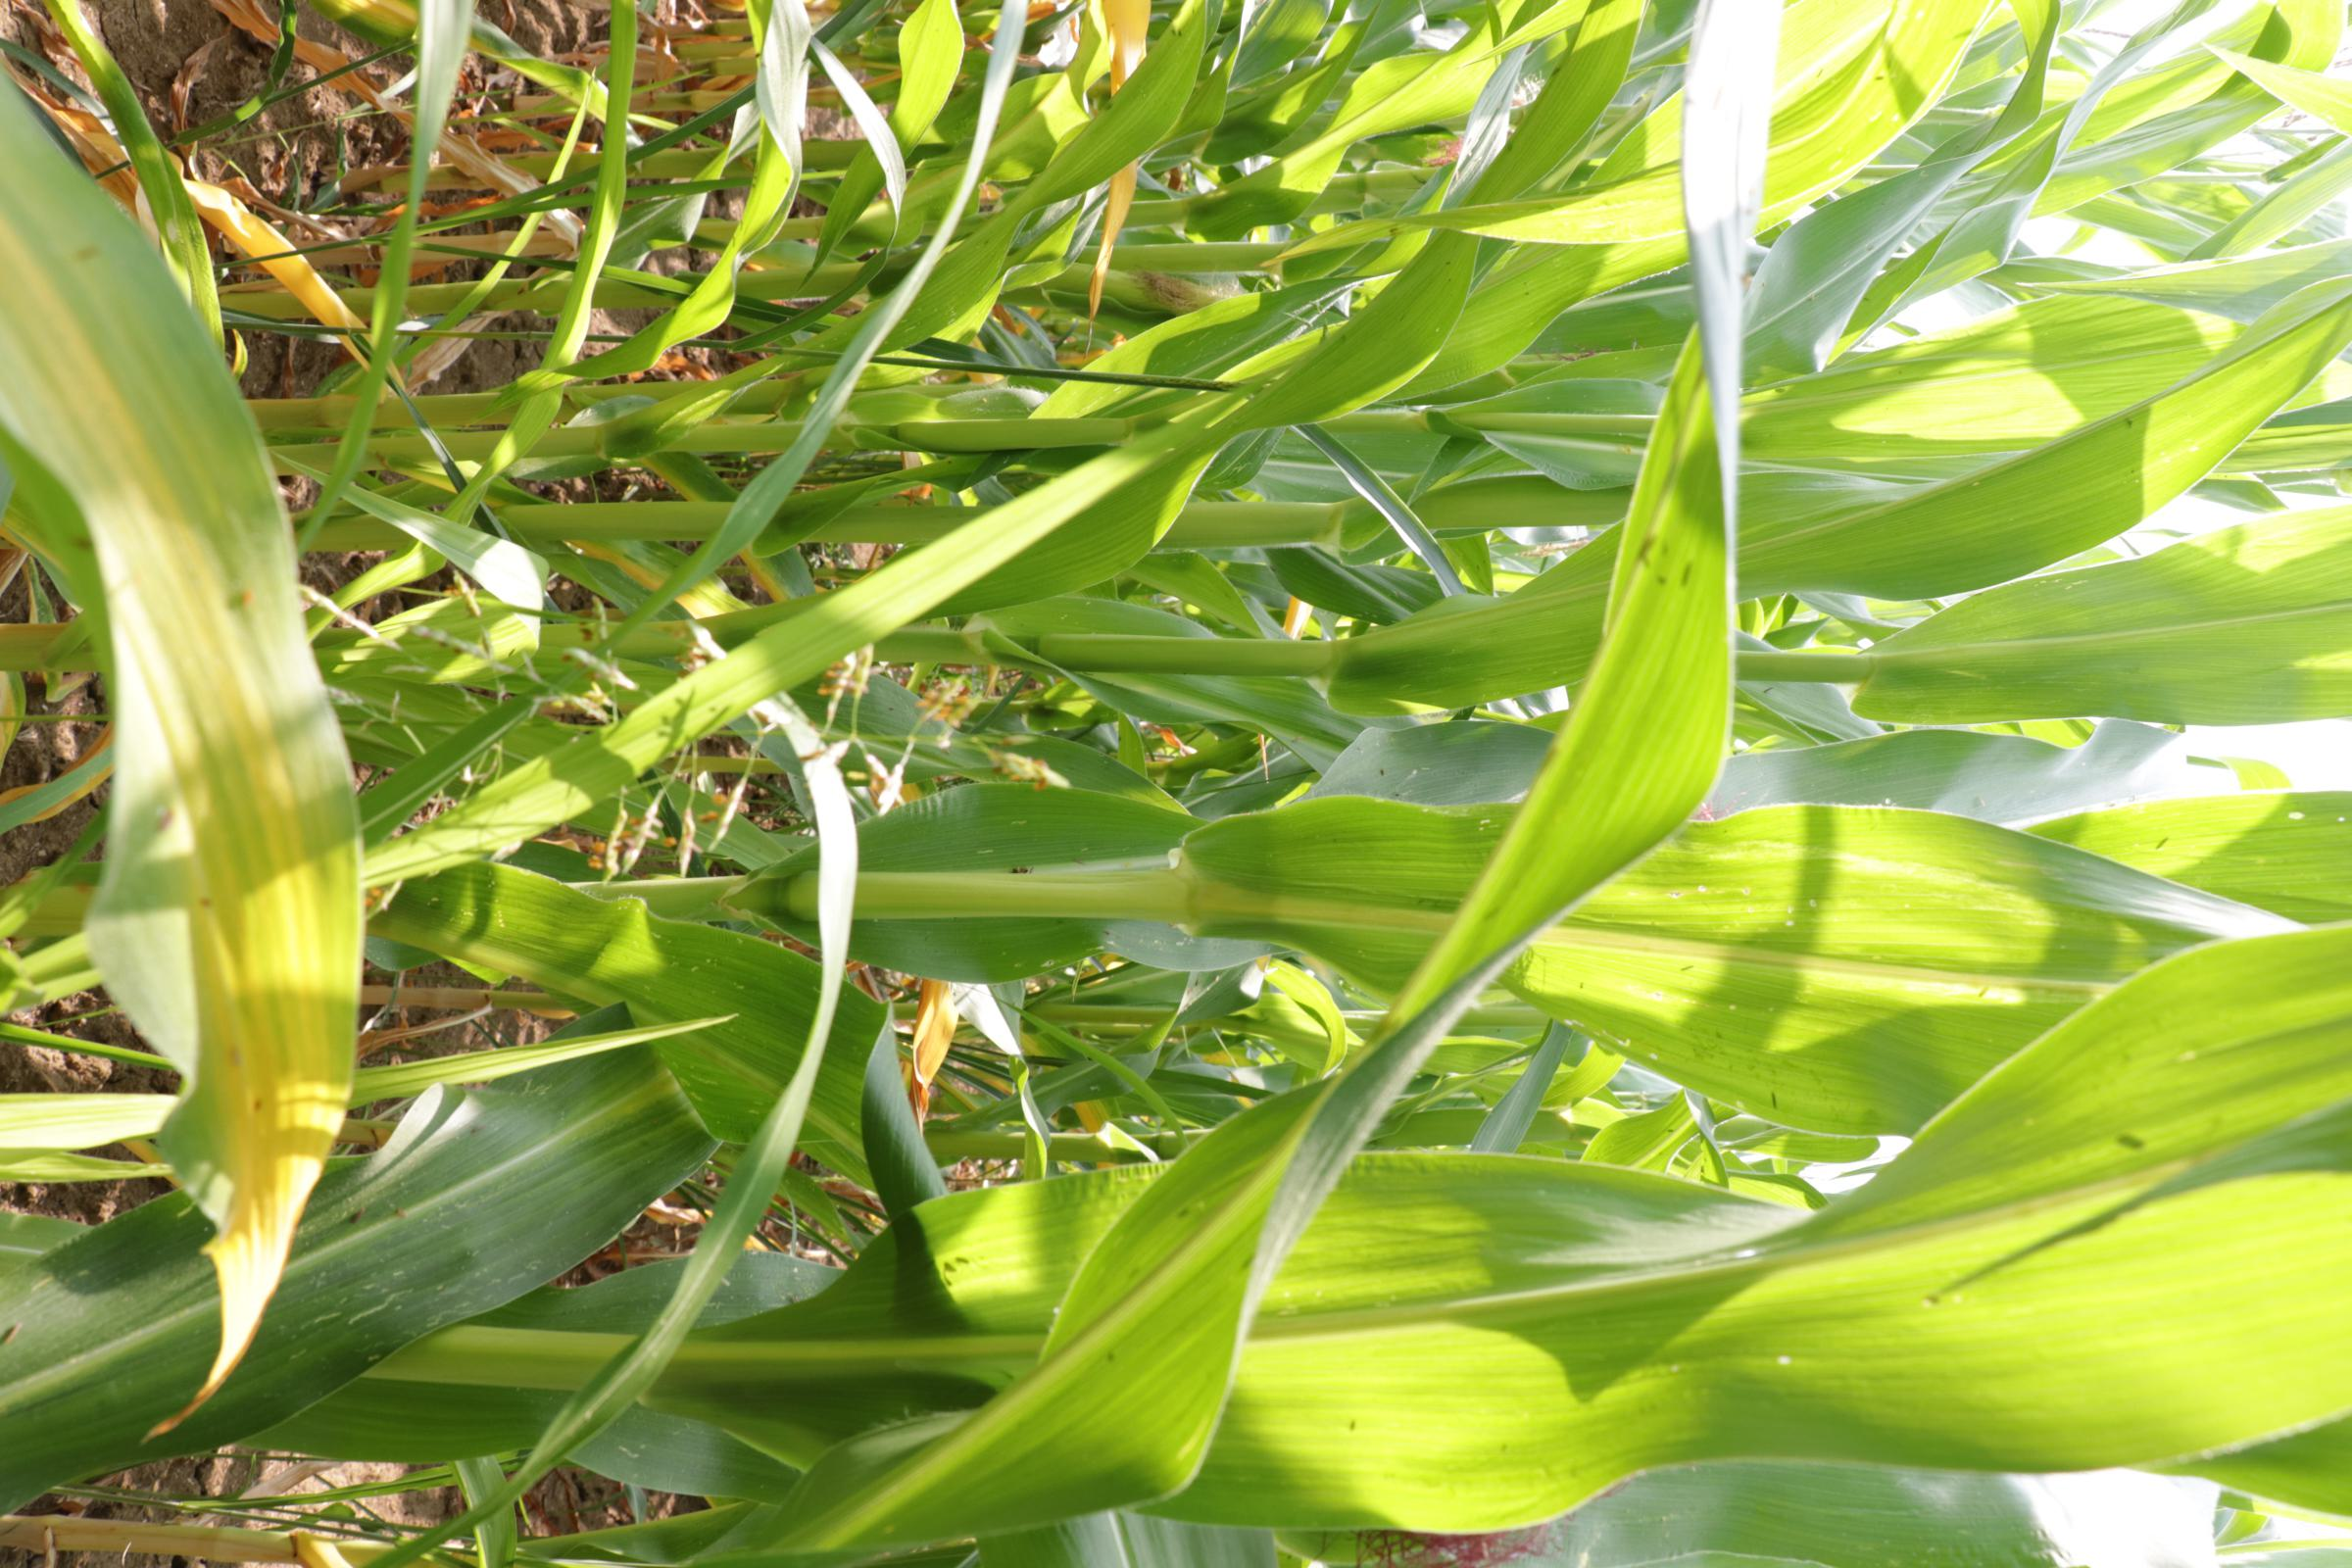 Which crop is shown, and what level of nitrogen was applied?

maize, no added nitrogen
